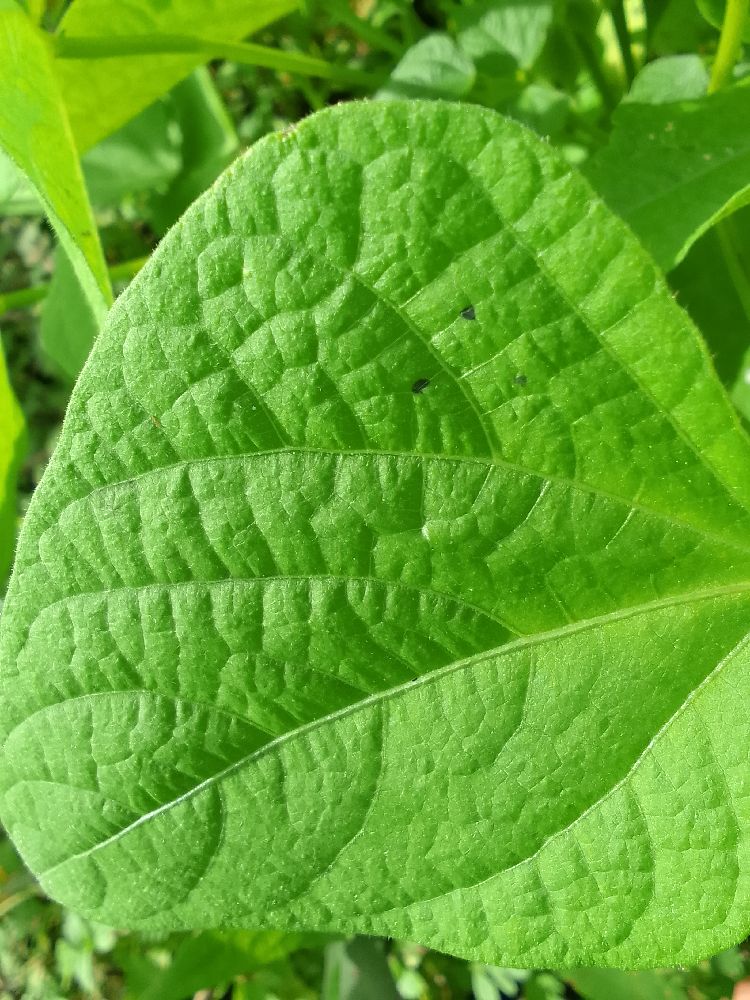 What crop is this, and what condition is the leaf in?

common bean, healthy
